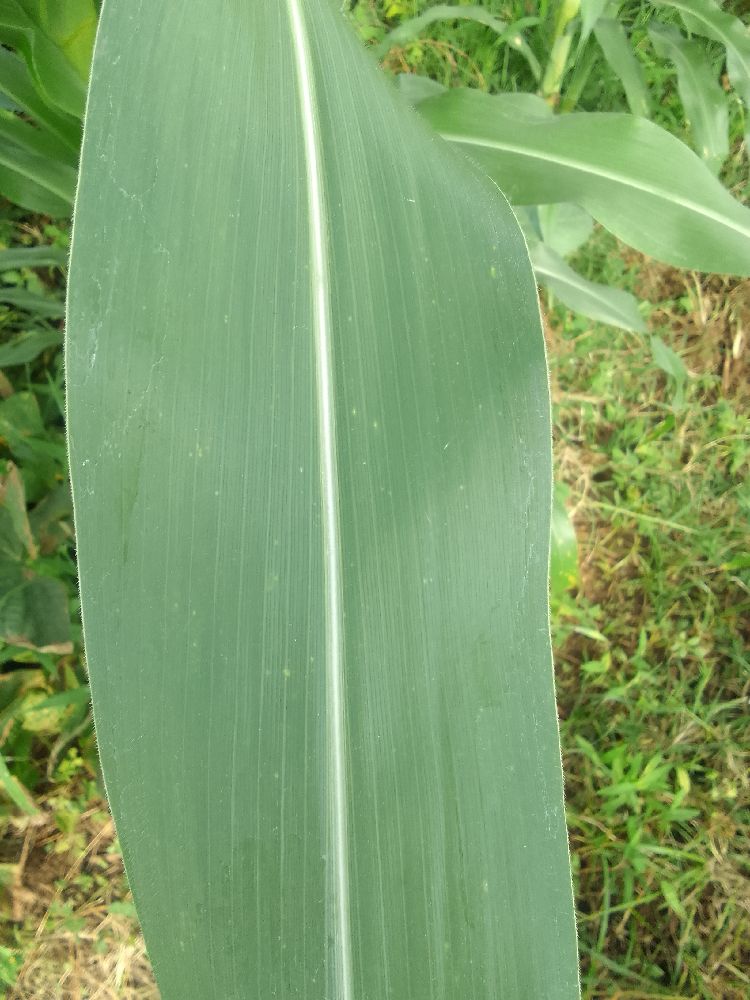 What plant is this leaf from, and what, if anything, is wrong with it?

maize, healthy
